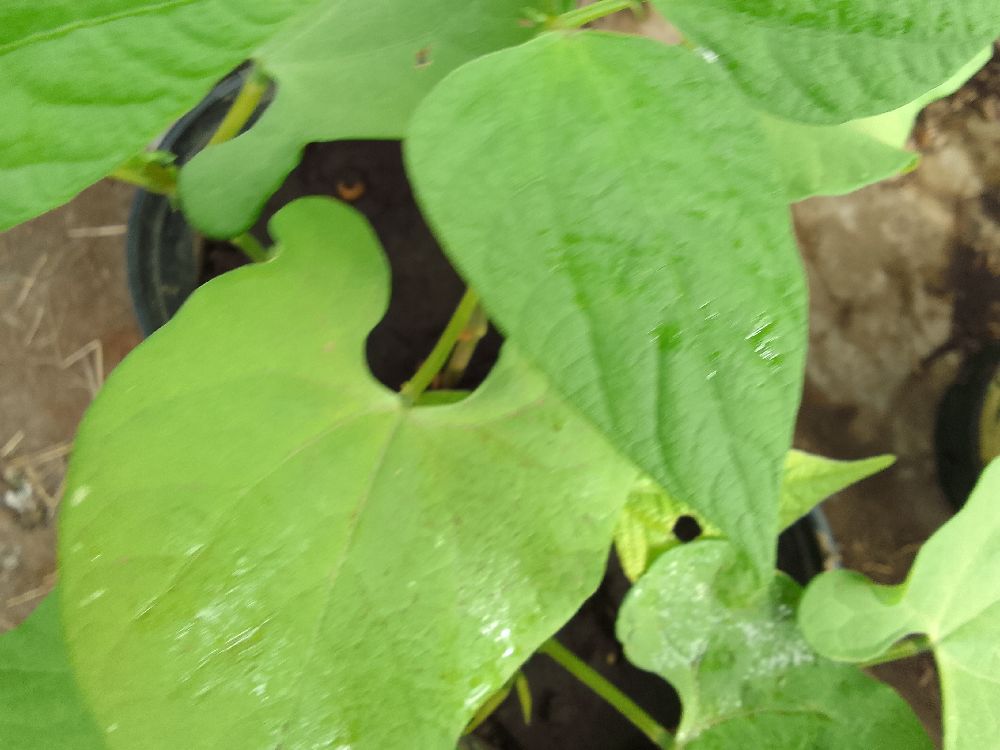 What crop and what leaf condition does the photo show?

common bean, healthy
